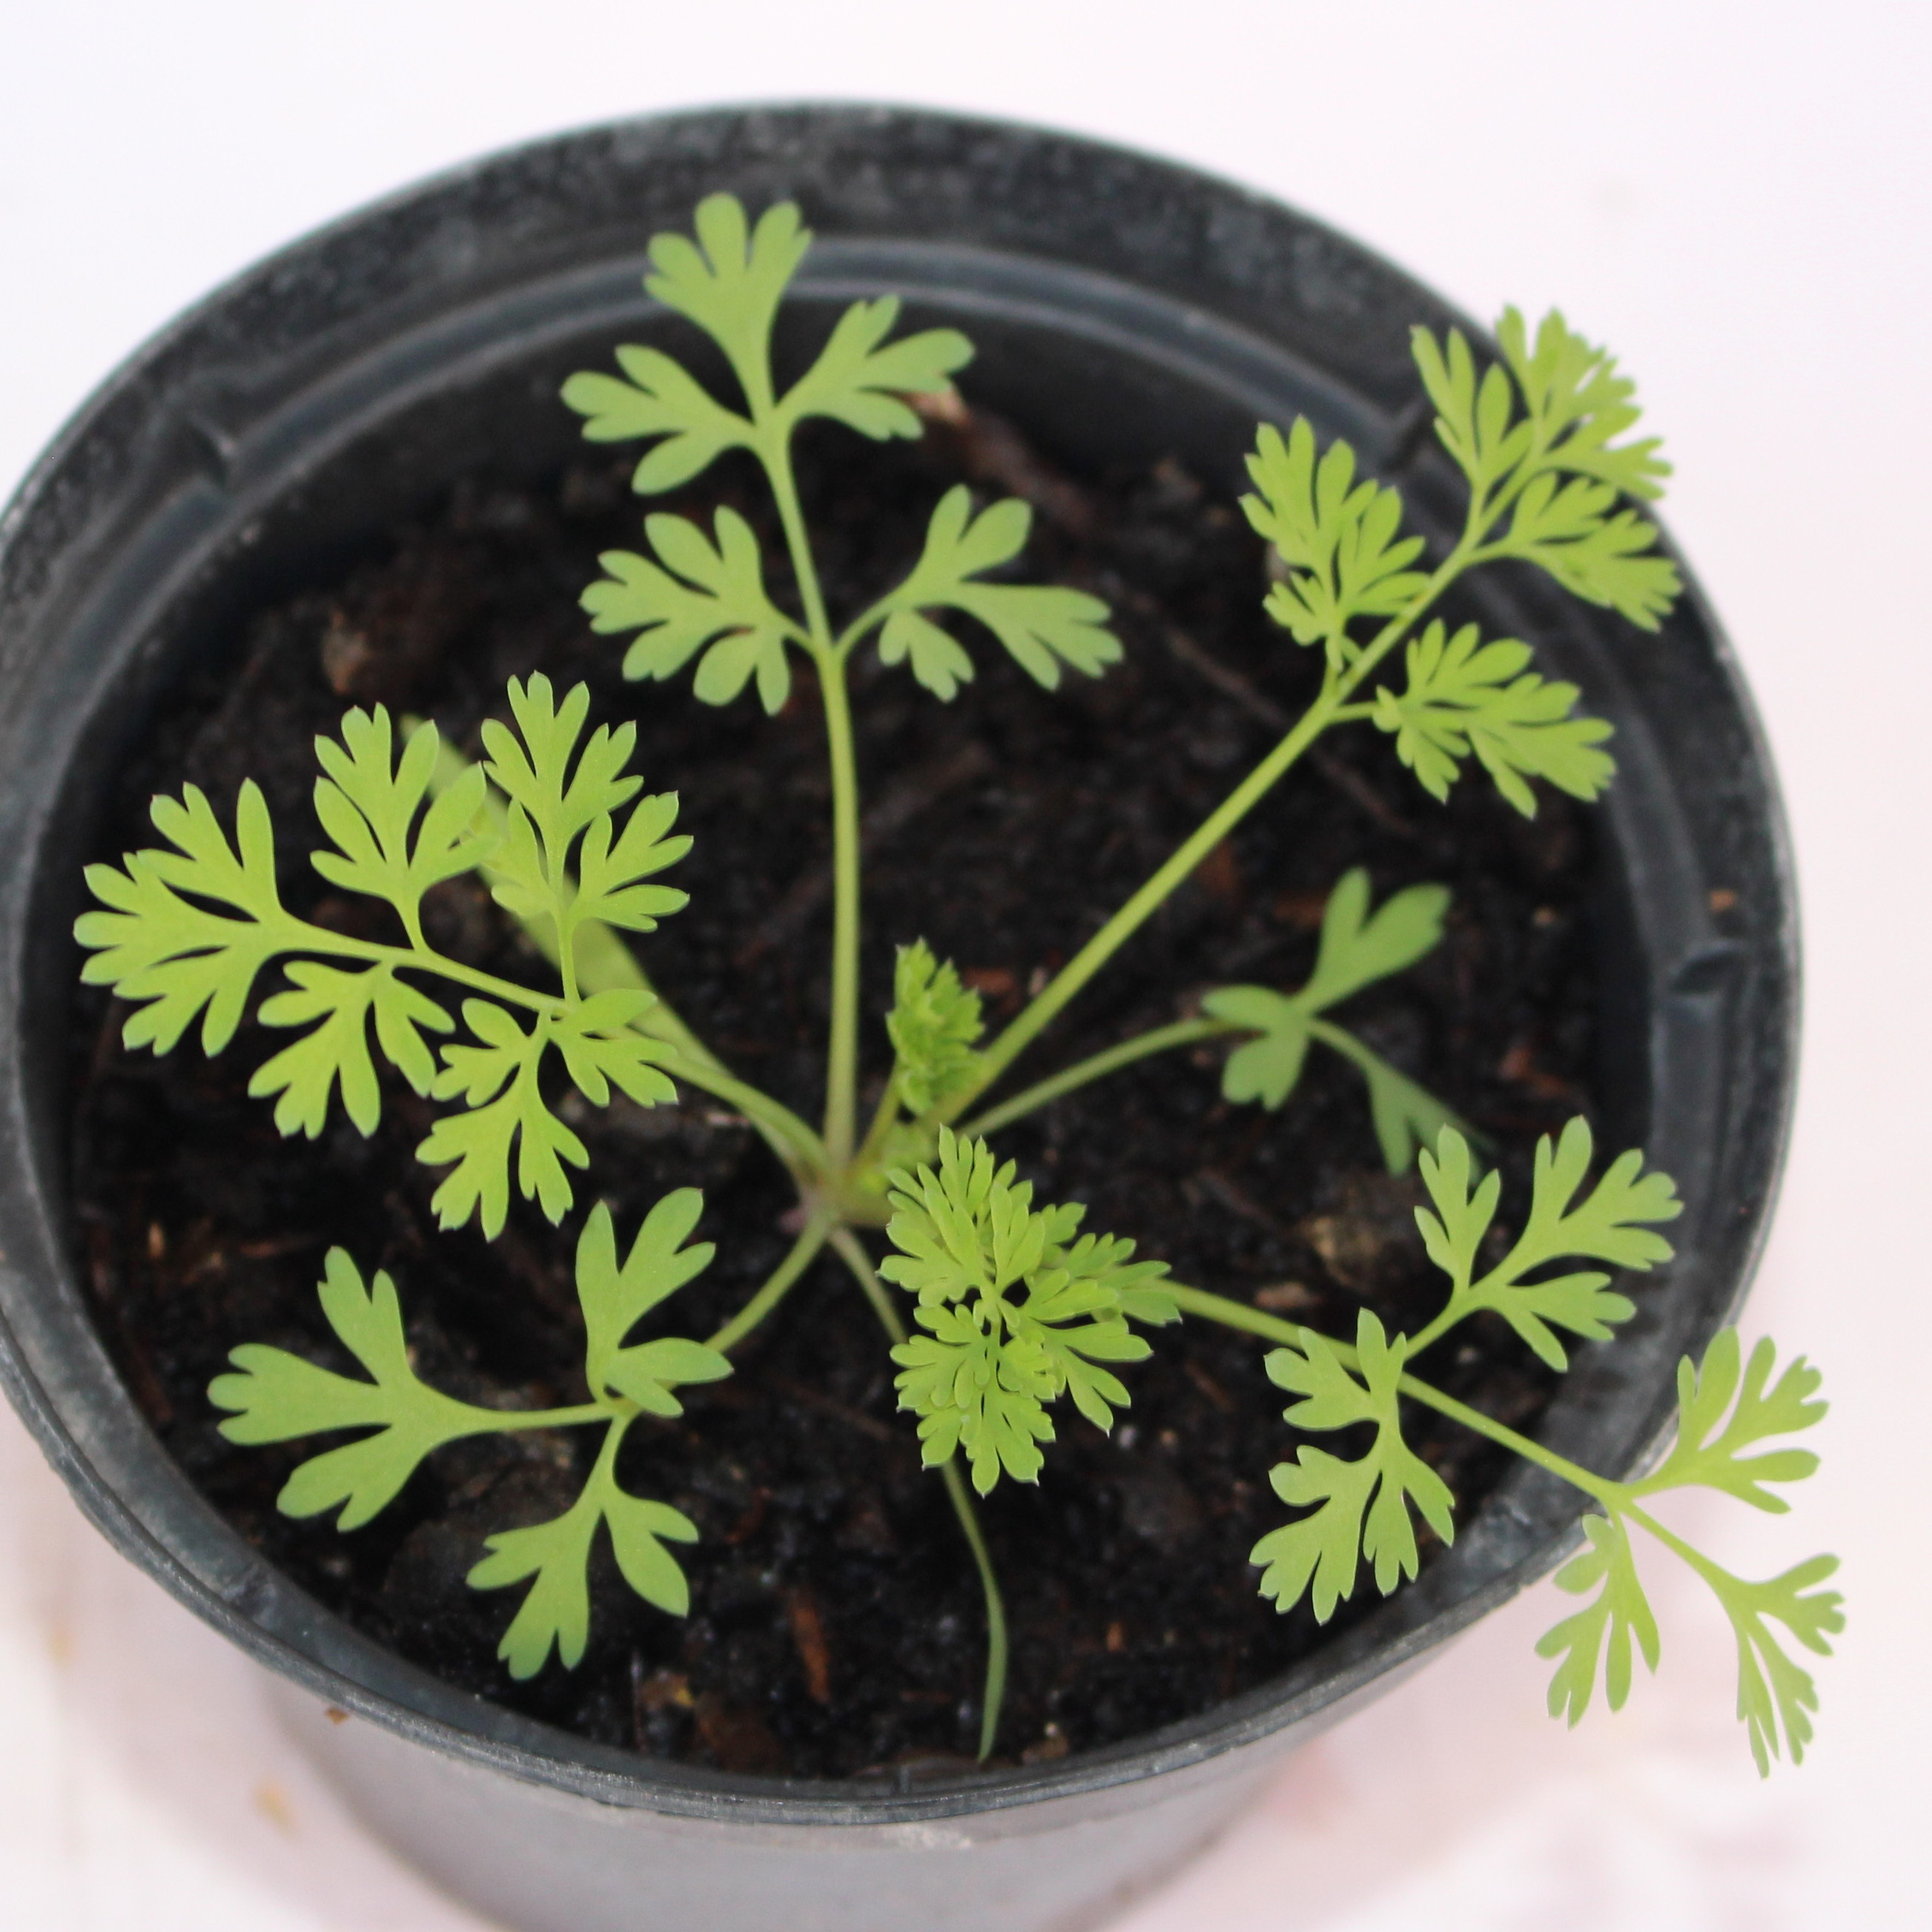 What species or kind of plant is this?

Fumaria officinalis
